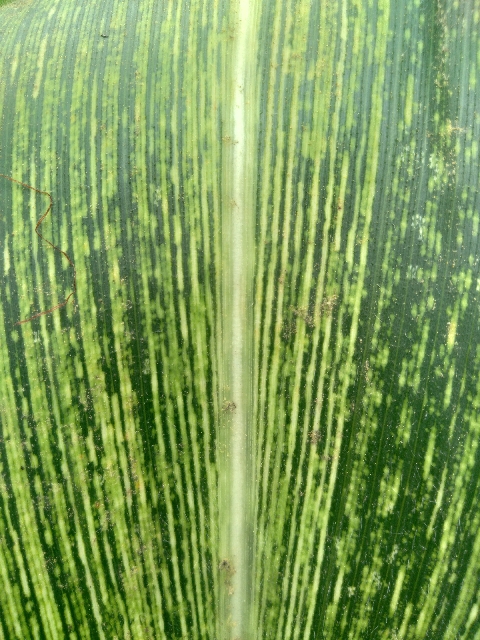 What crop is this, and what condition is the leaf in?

maize, maize streak virus
